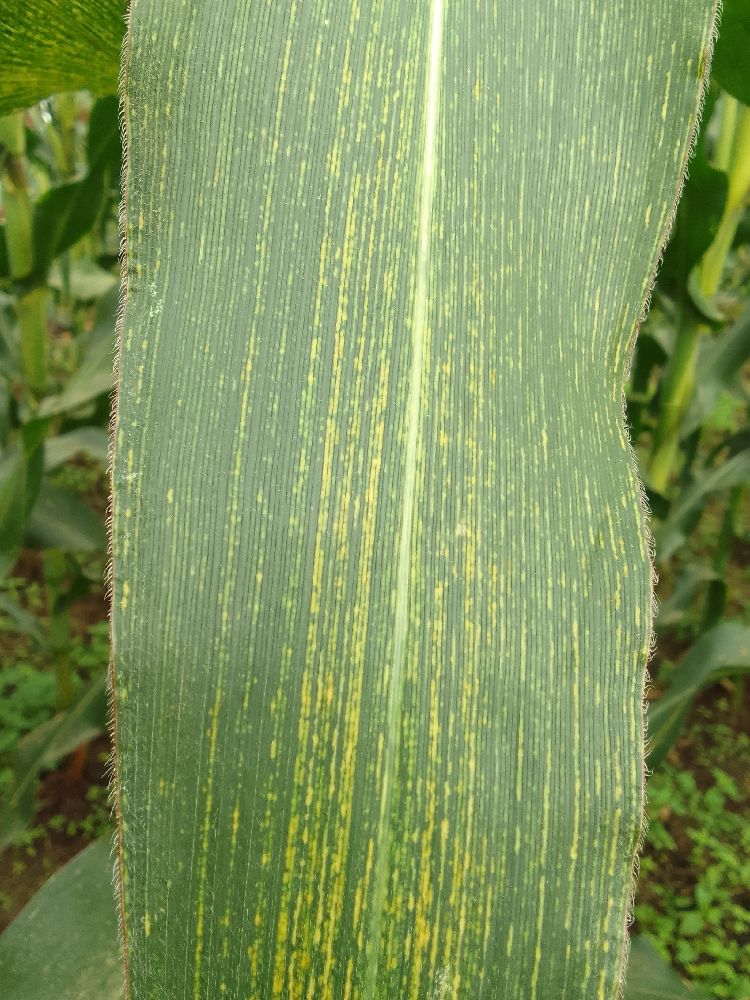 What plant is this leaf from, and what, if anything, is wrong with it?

maize, maize streak virus
